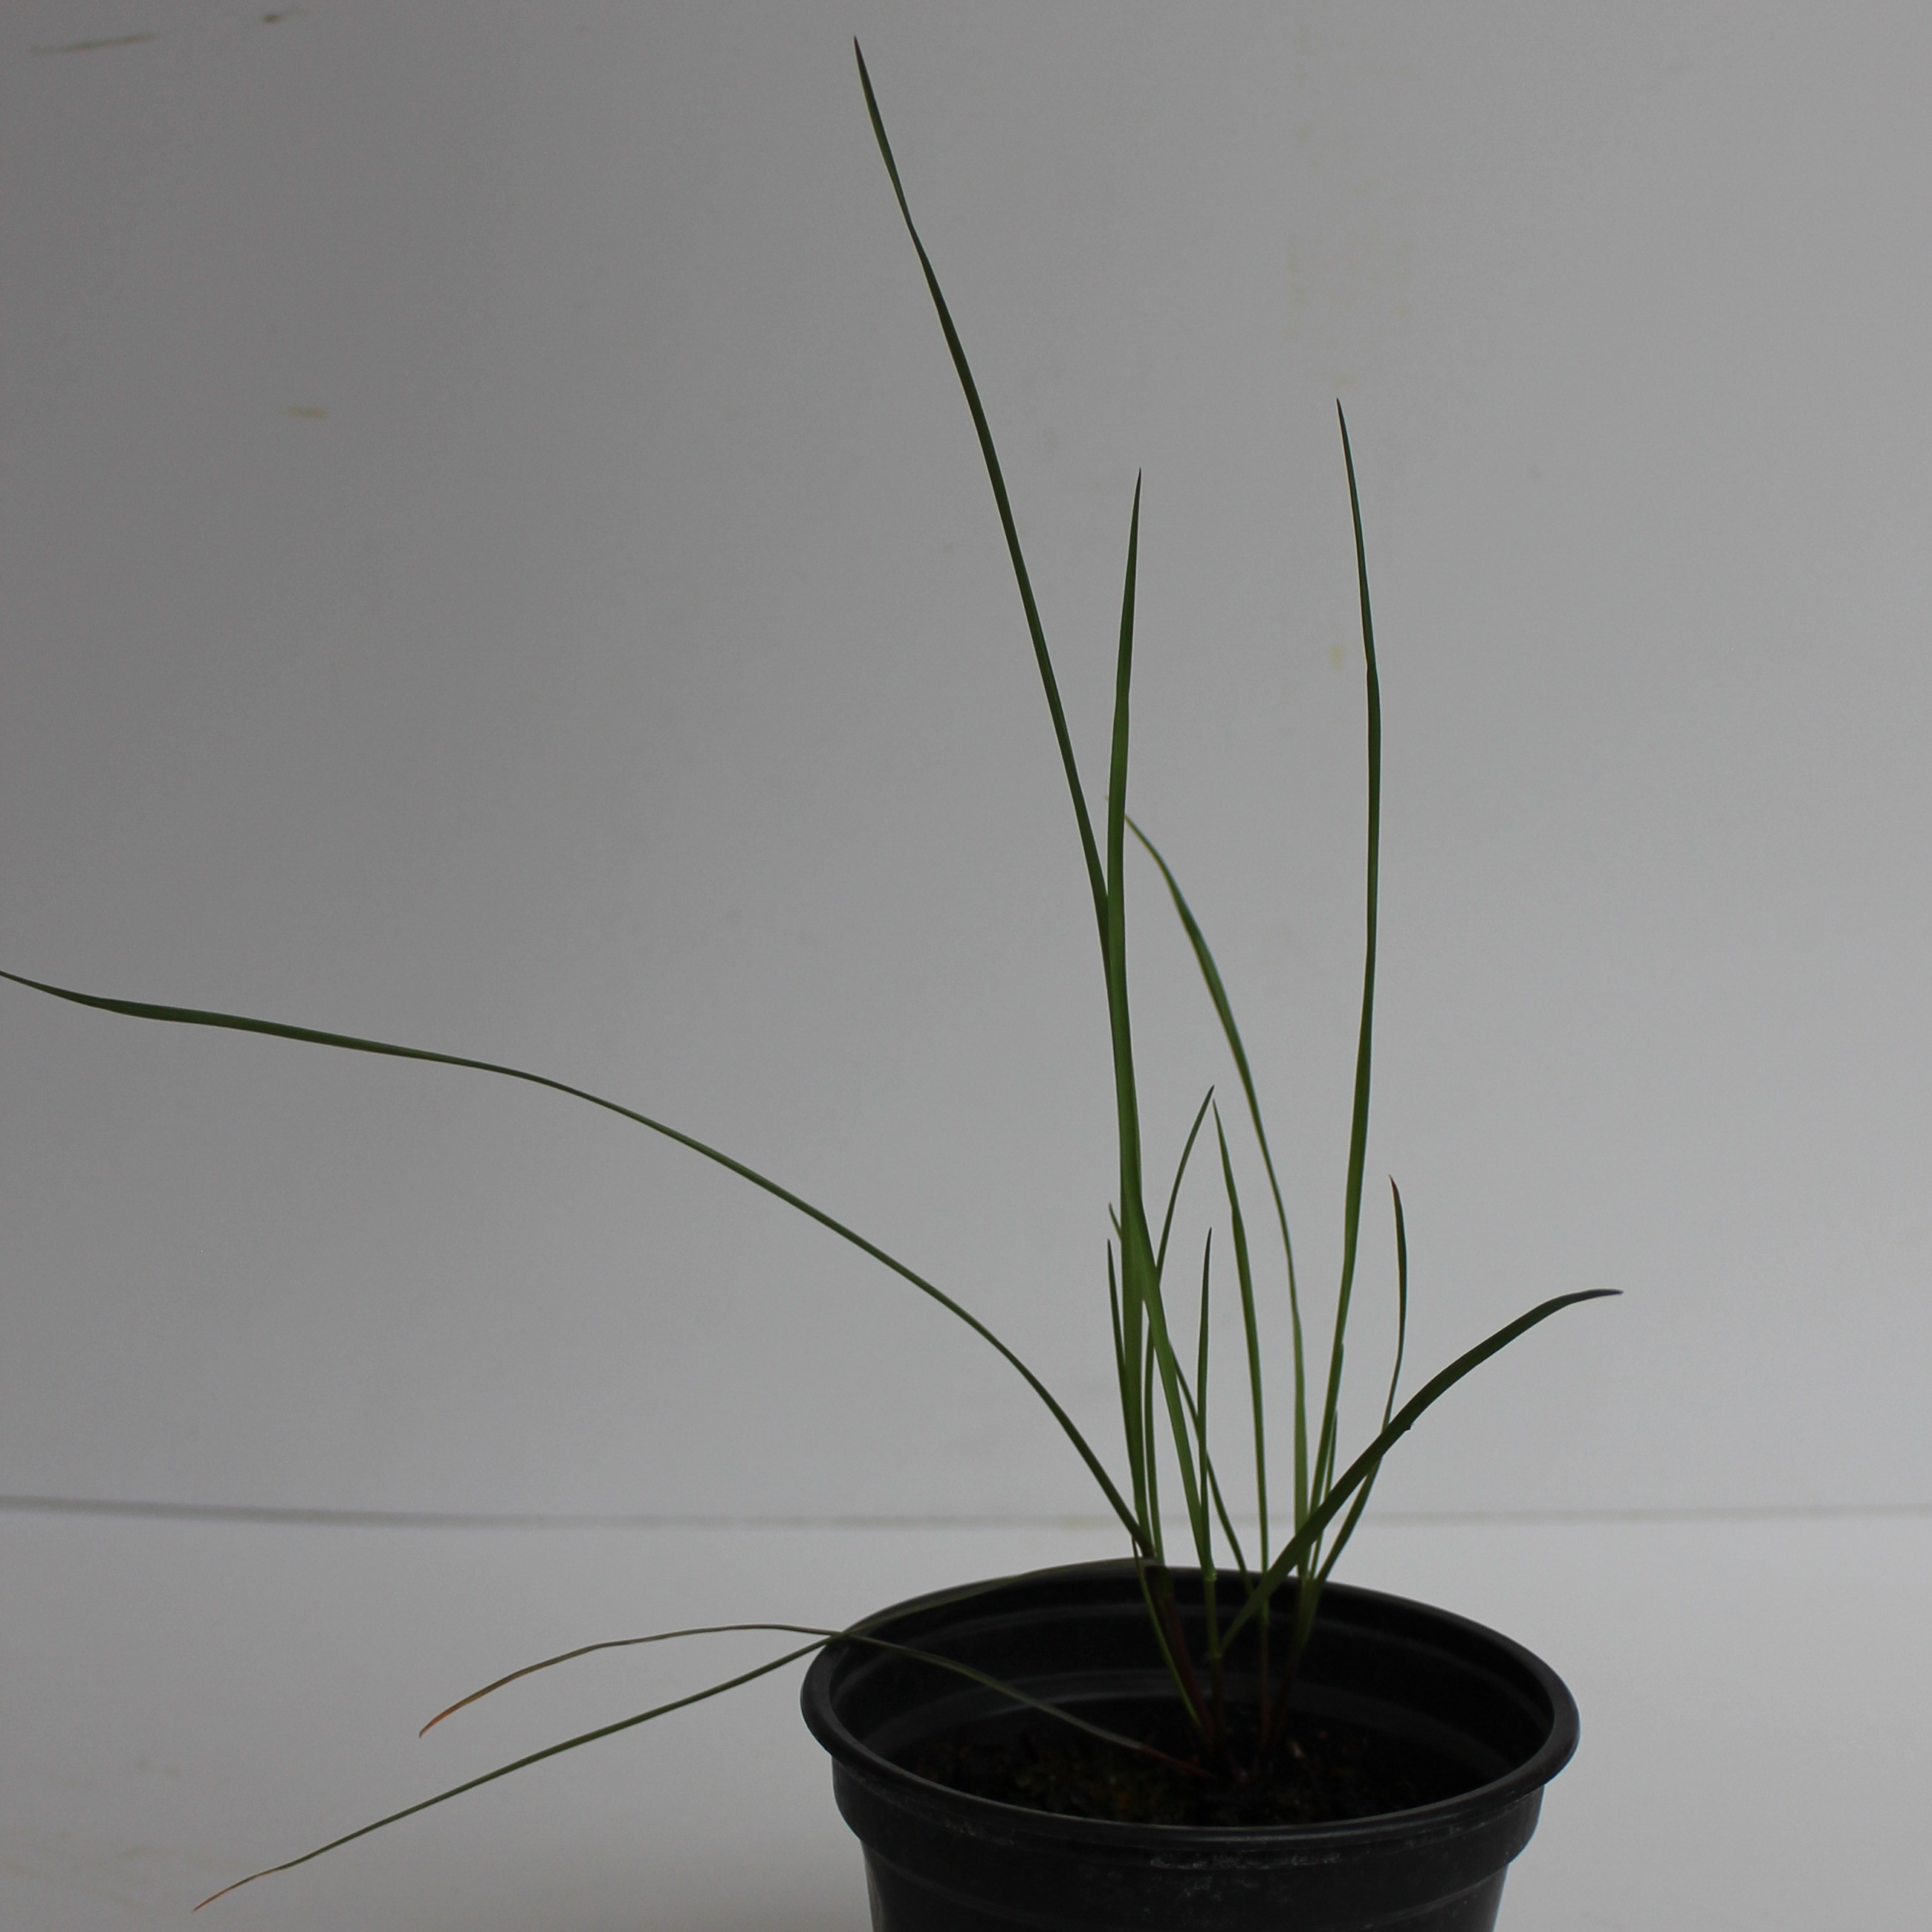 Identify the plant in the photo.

Lolium multiflorum
